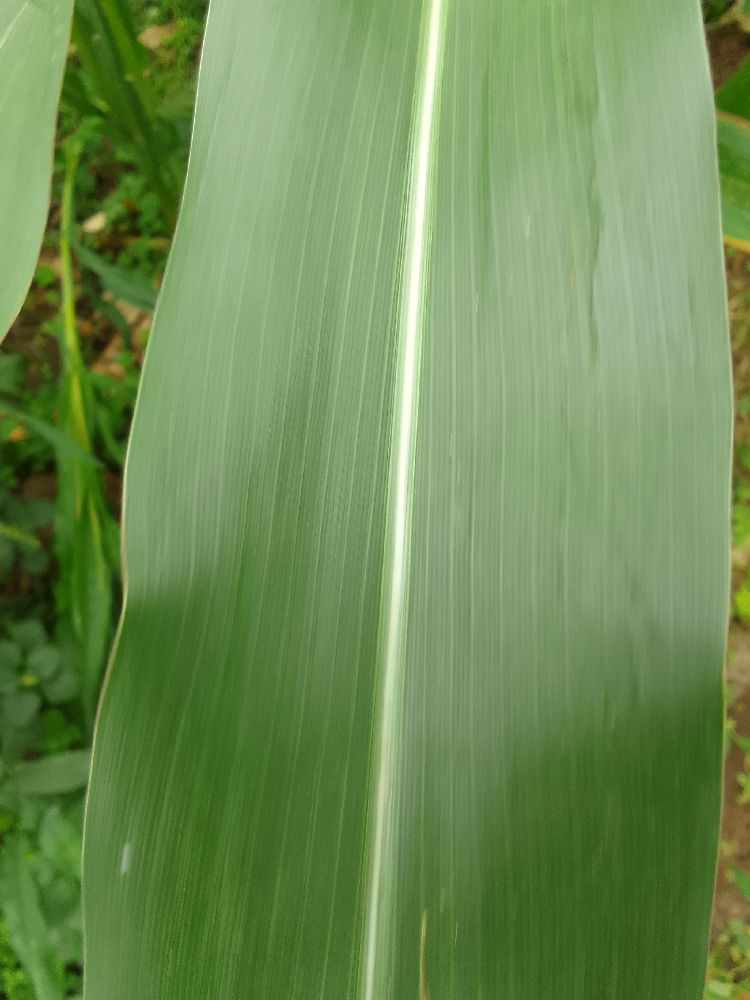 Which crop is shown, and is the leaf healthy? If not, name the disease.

maize, healthy
